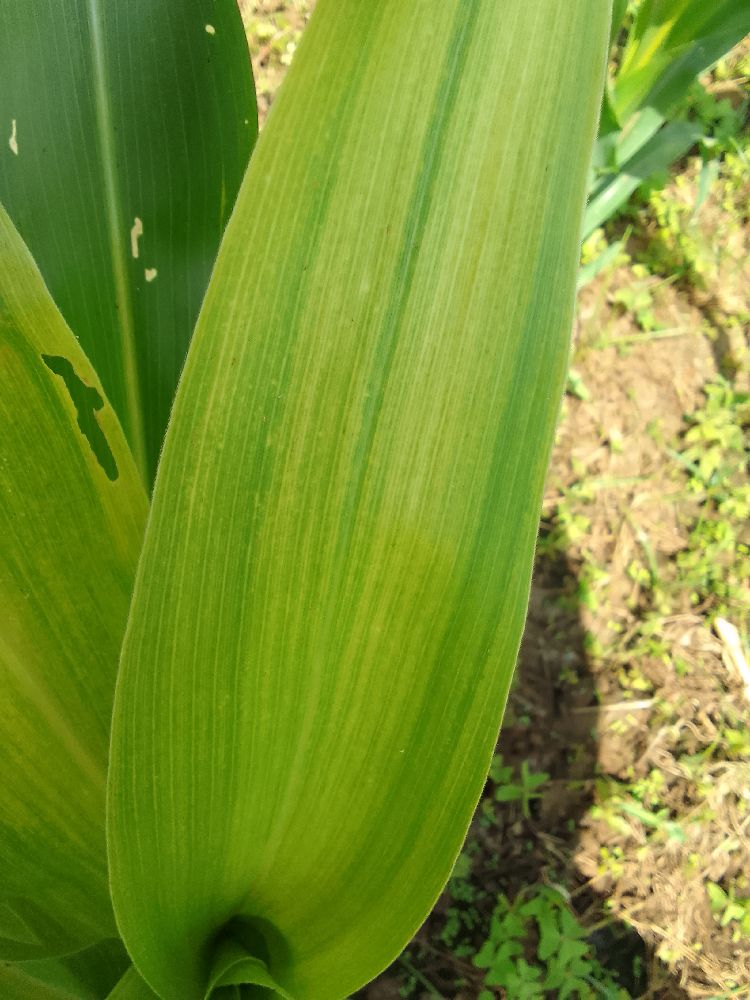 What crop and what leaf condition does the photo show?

maize, maize lethal necrosis
